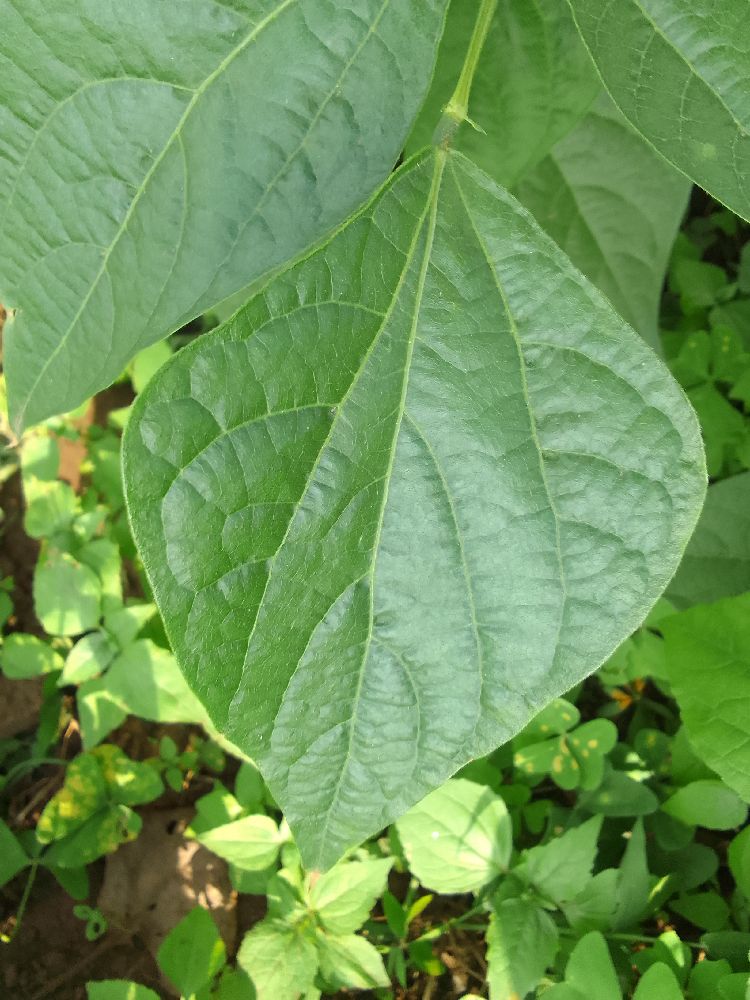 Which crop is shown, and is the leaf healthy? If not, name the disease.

common bean, healthy
